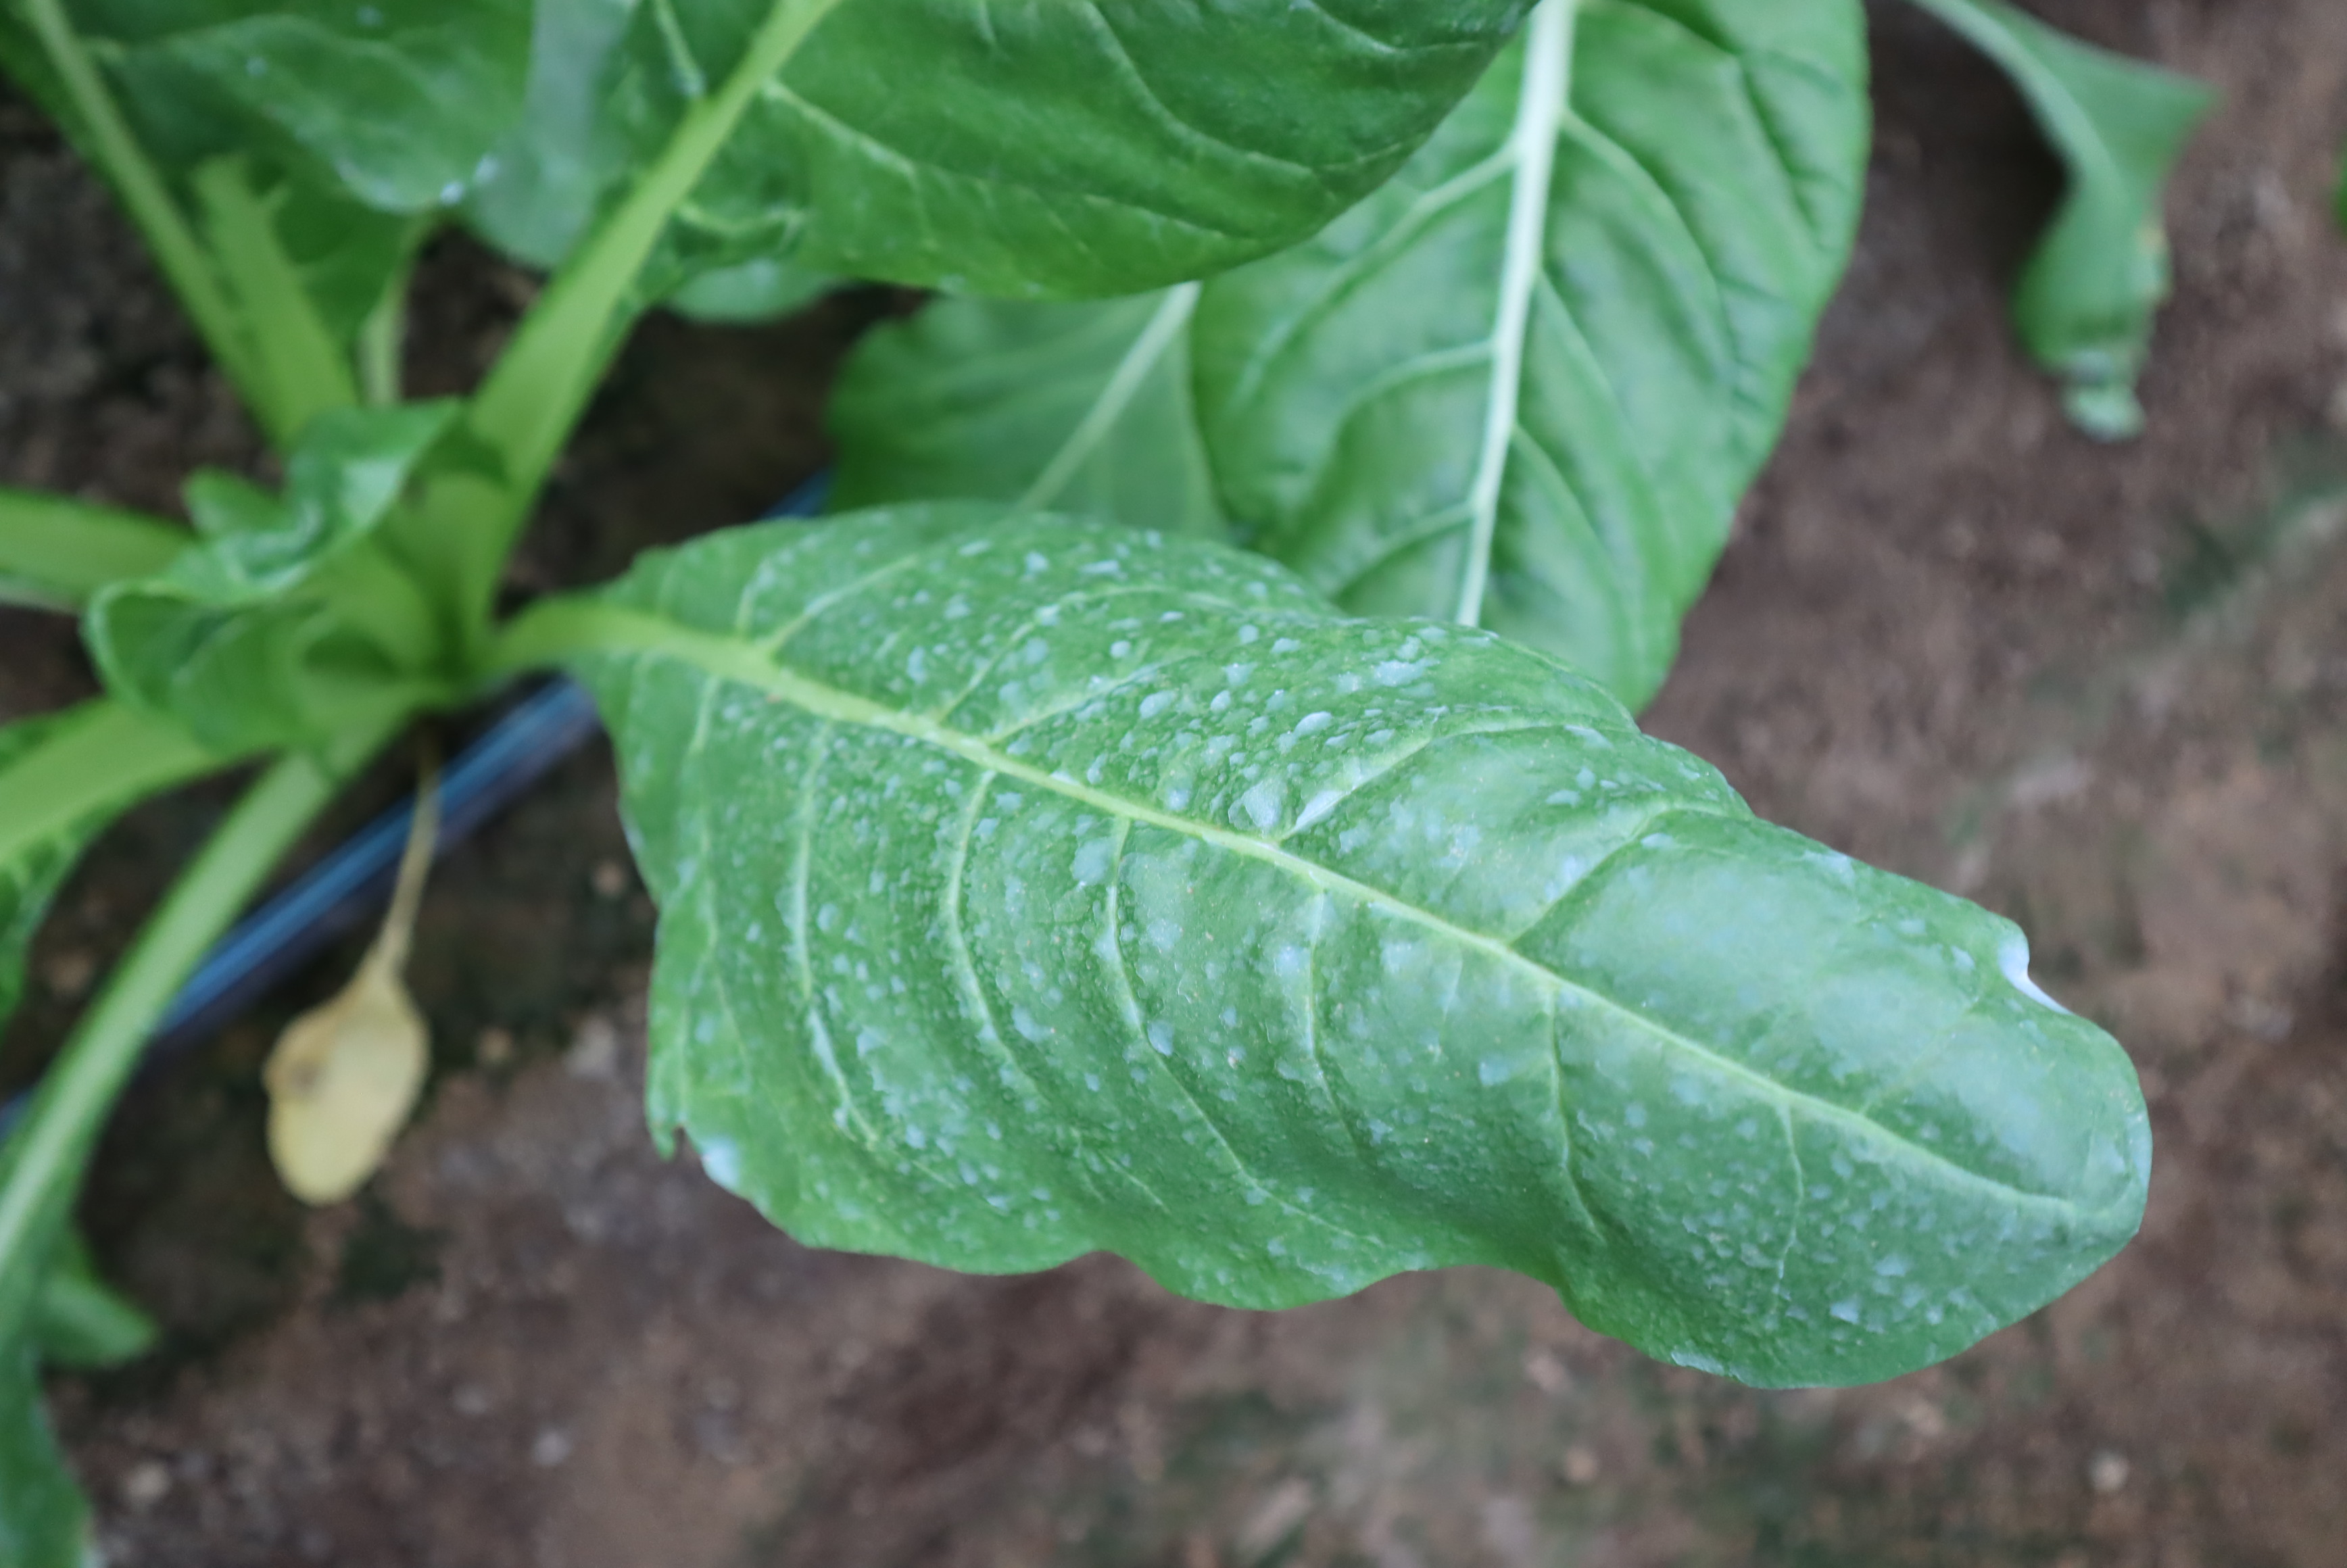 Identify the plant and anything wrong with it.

chard, healthy
